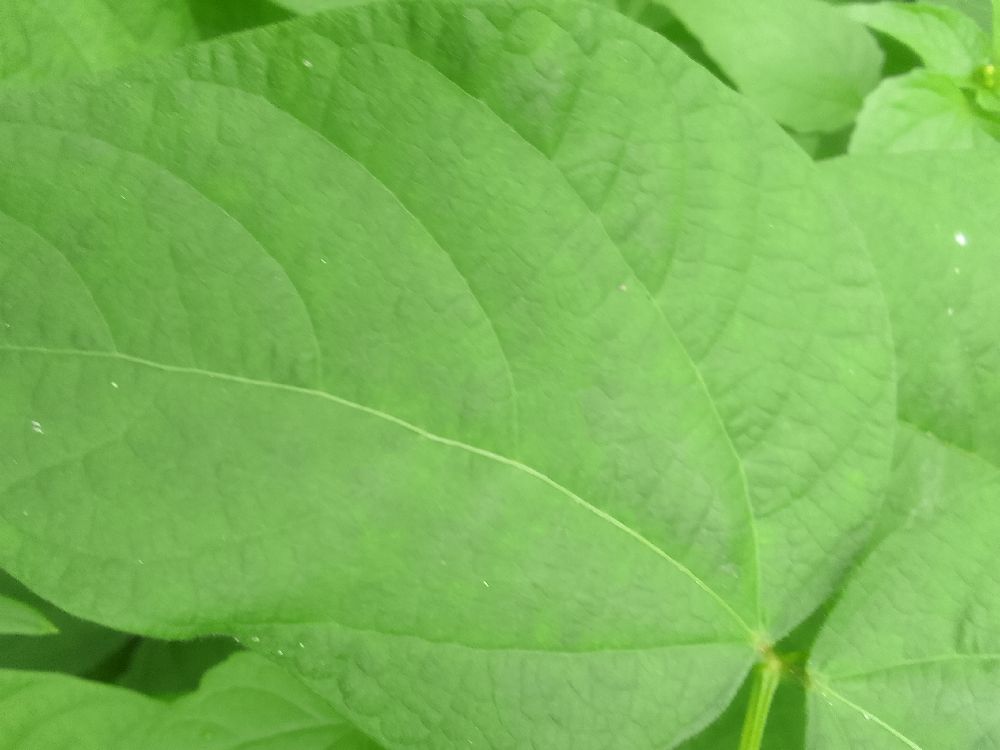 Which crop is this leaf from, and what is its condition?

common bean, healthy
